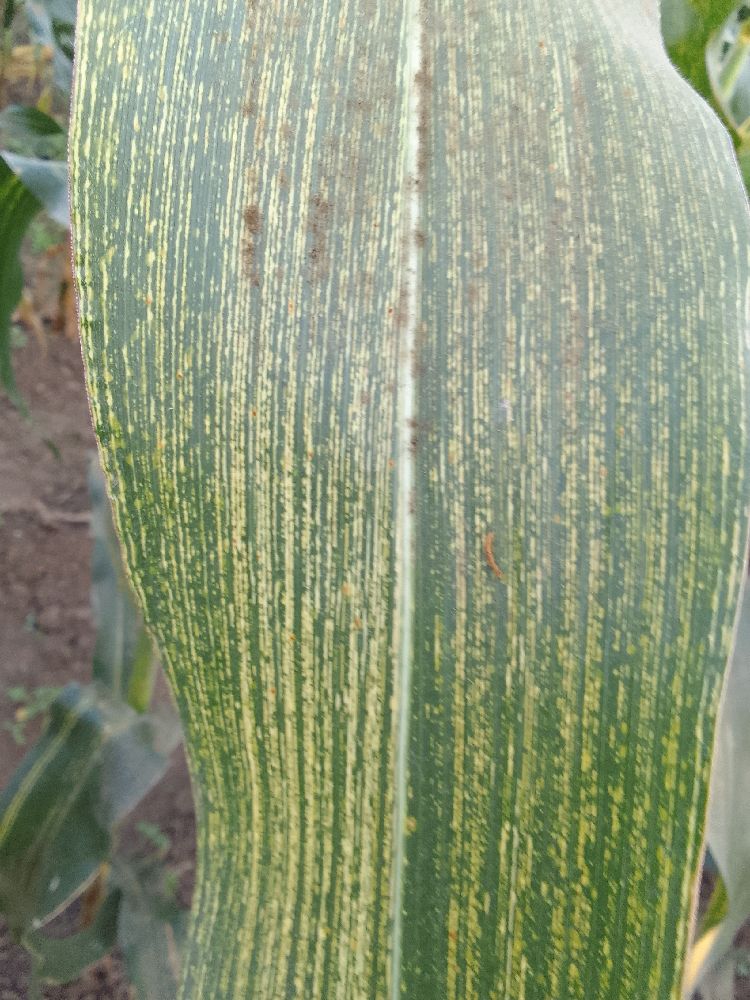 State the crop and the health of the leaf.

maize, maize streak virus
